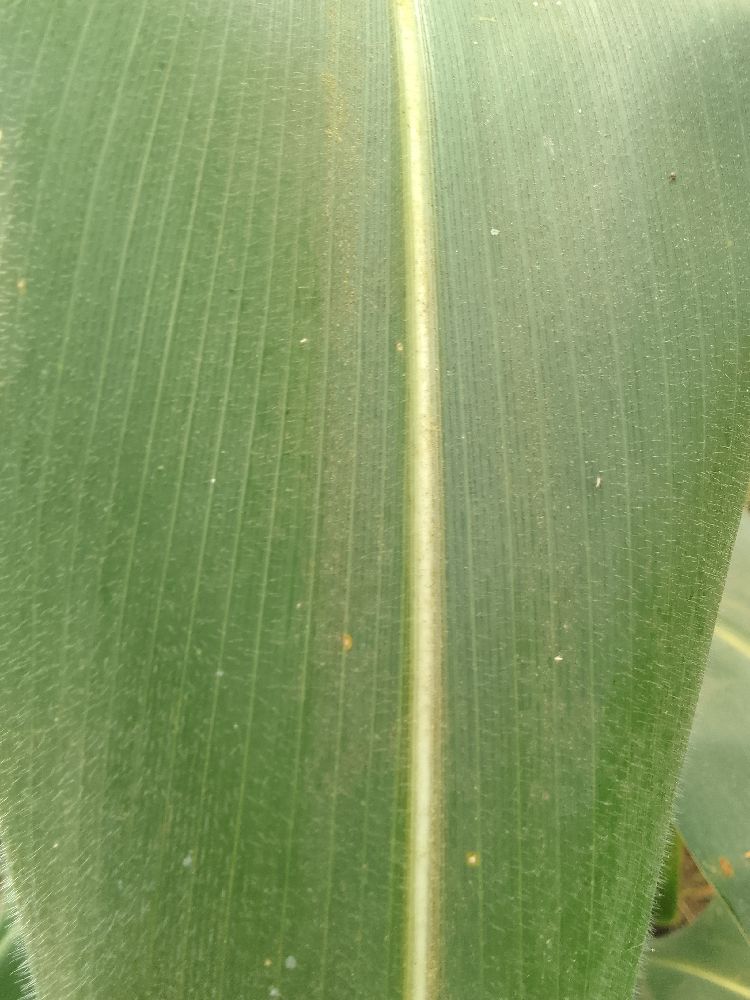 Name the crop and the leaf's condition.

maize, healthy
